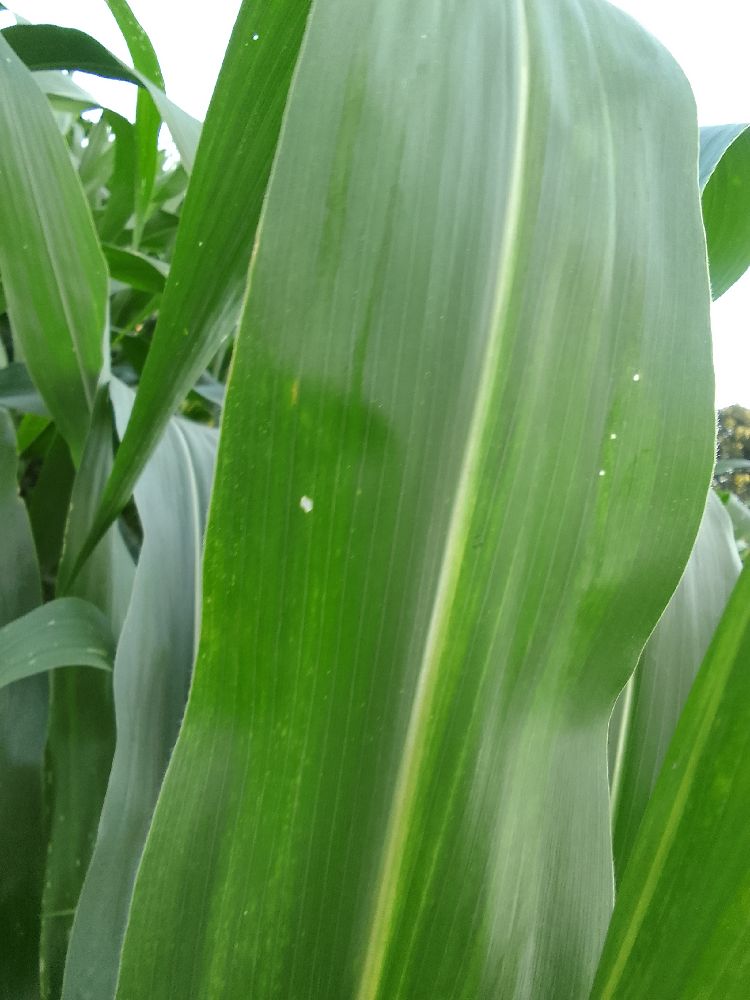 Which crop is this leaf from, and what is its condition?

maize, healthy
